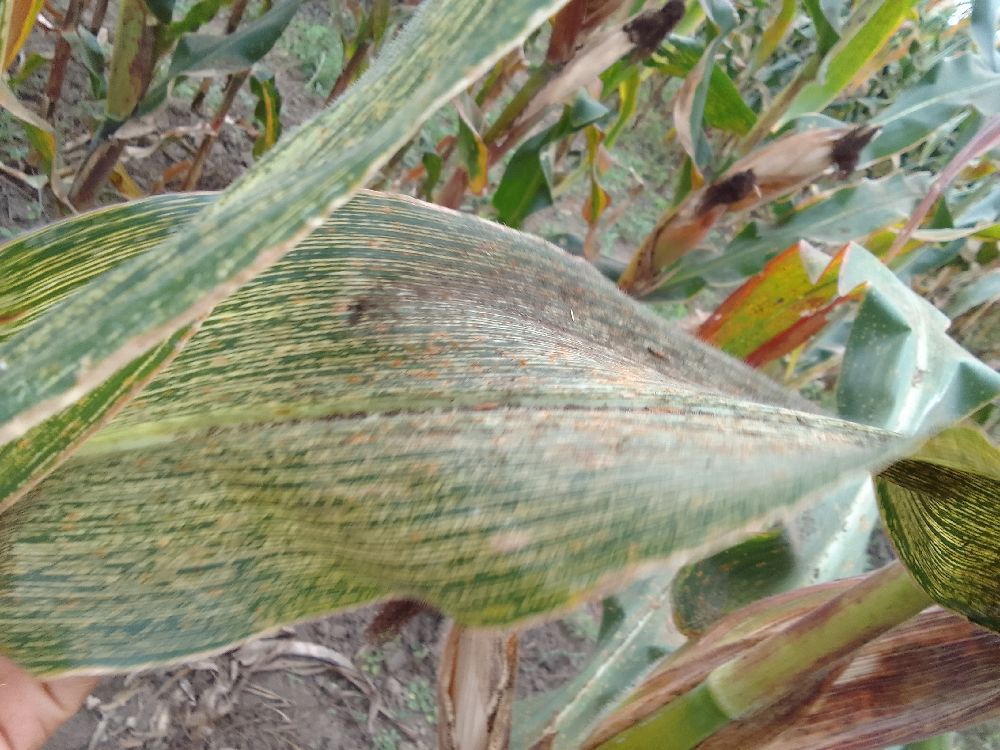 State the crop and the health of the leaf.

maize, maize streak virus
